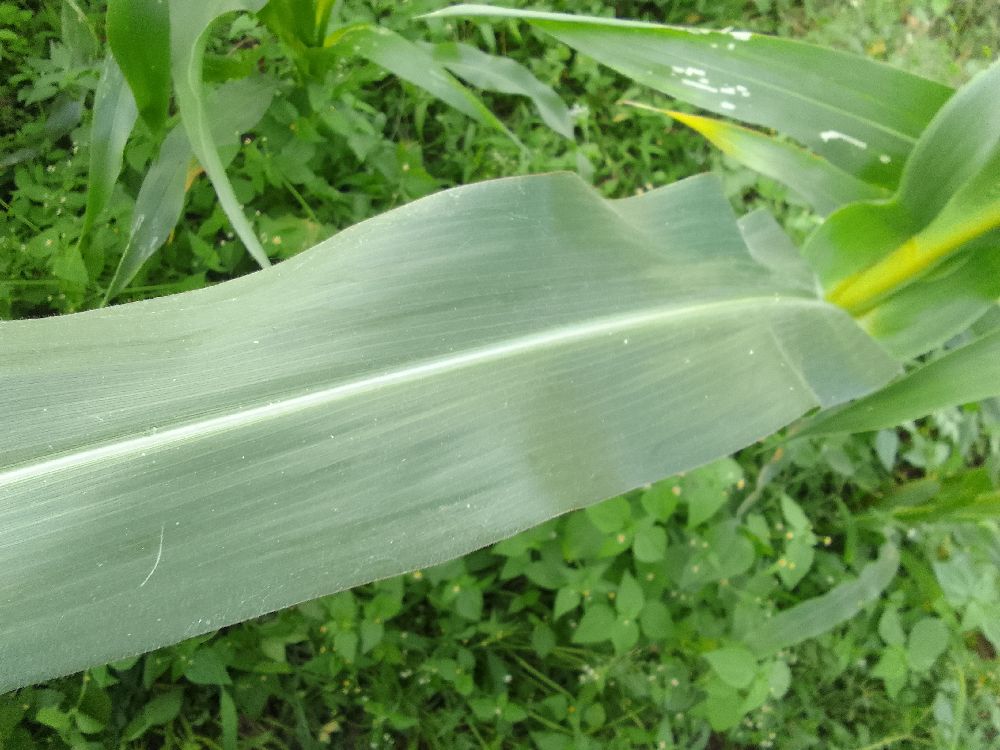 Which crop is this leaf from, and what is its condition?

maize, healthy
